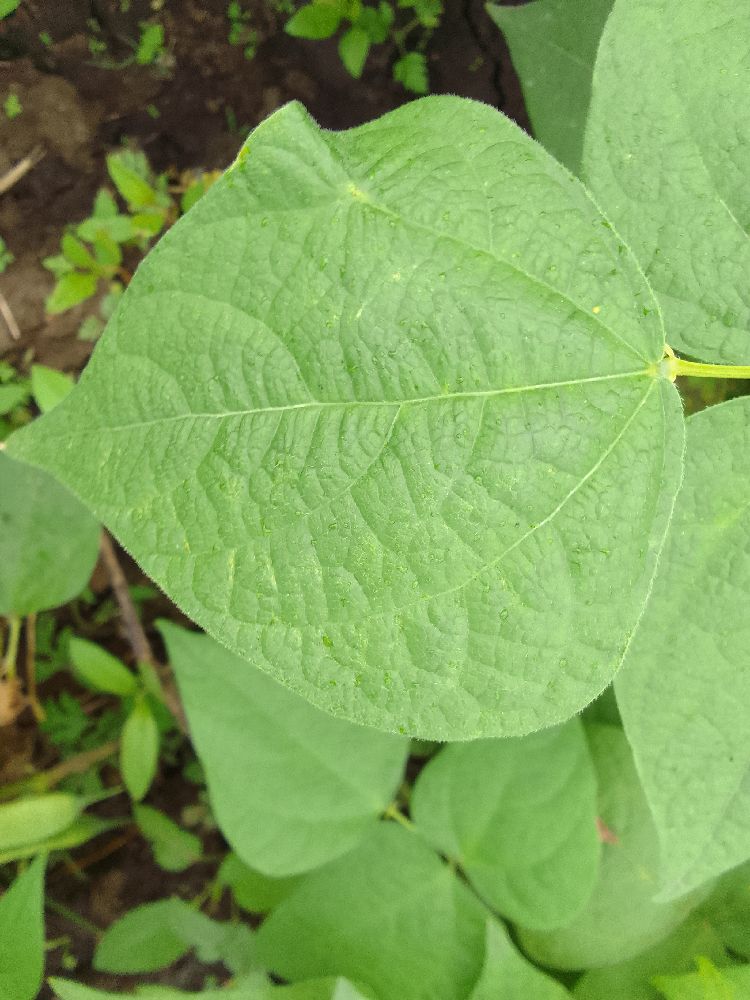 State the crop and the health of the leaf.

common bean, healthy
